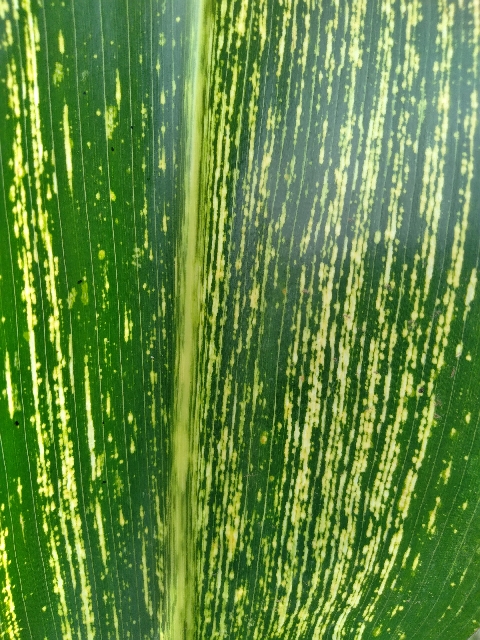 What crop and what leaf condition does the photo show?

maize, maize streak virus
